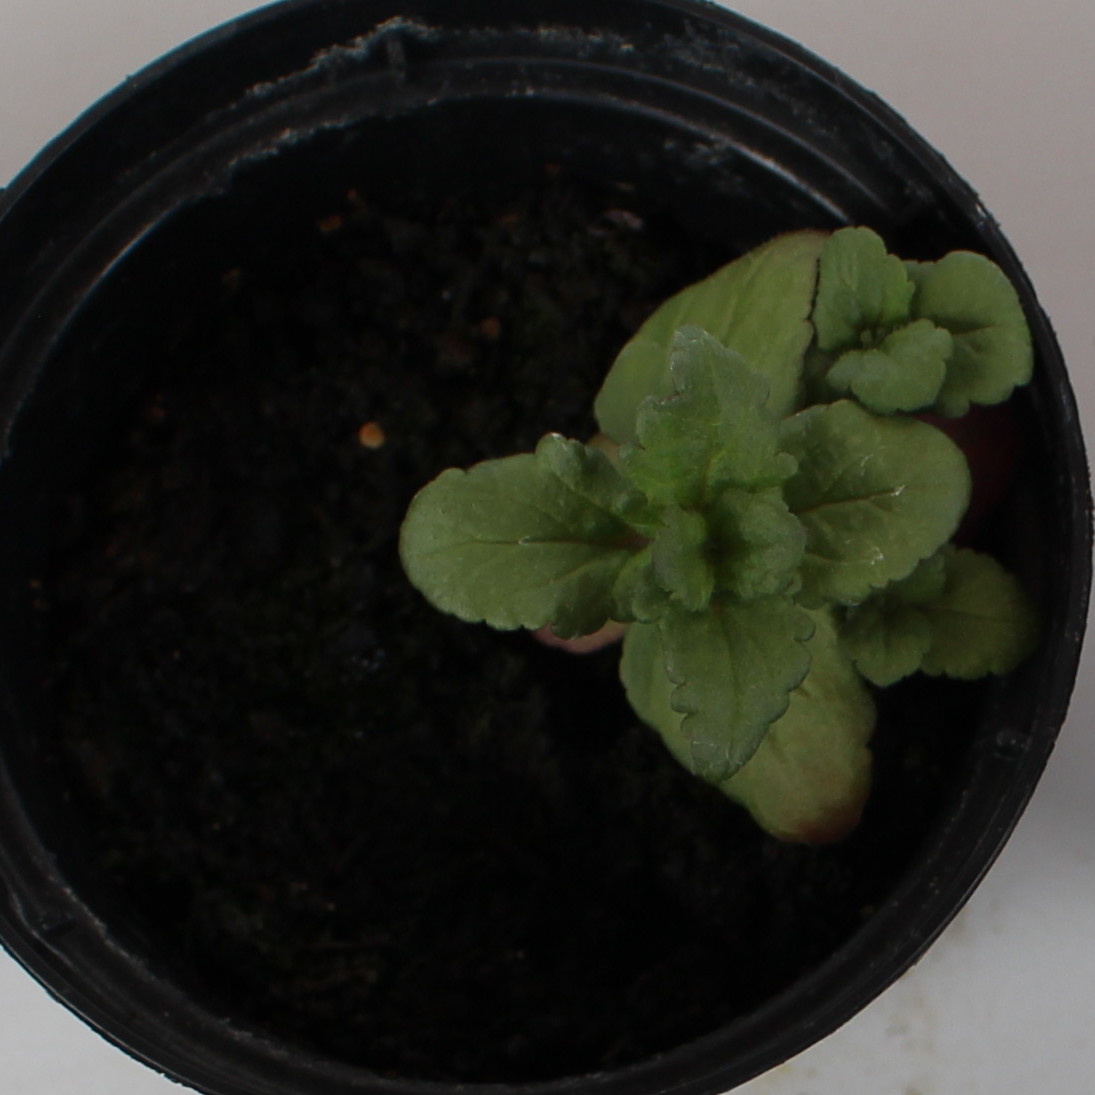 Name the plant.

Veronica persica
